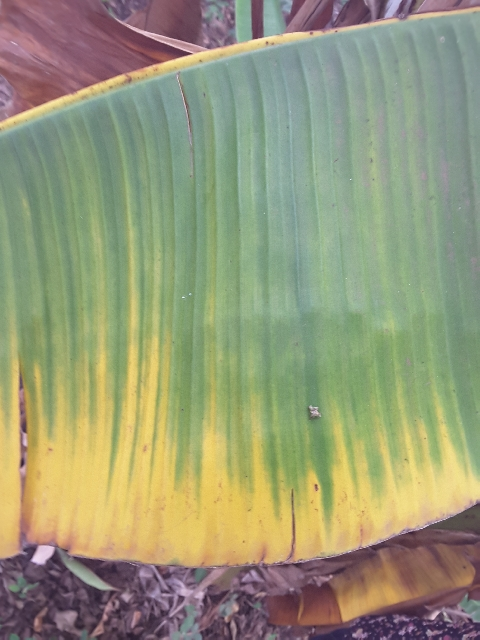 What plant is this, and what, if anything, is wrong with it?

banana, fusarium wilt race 1
